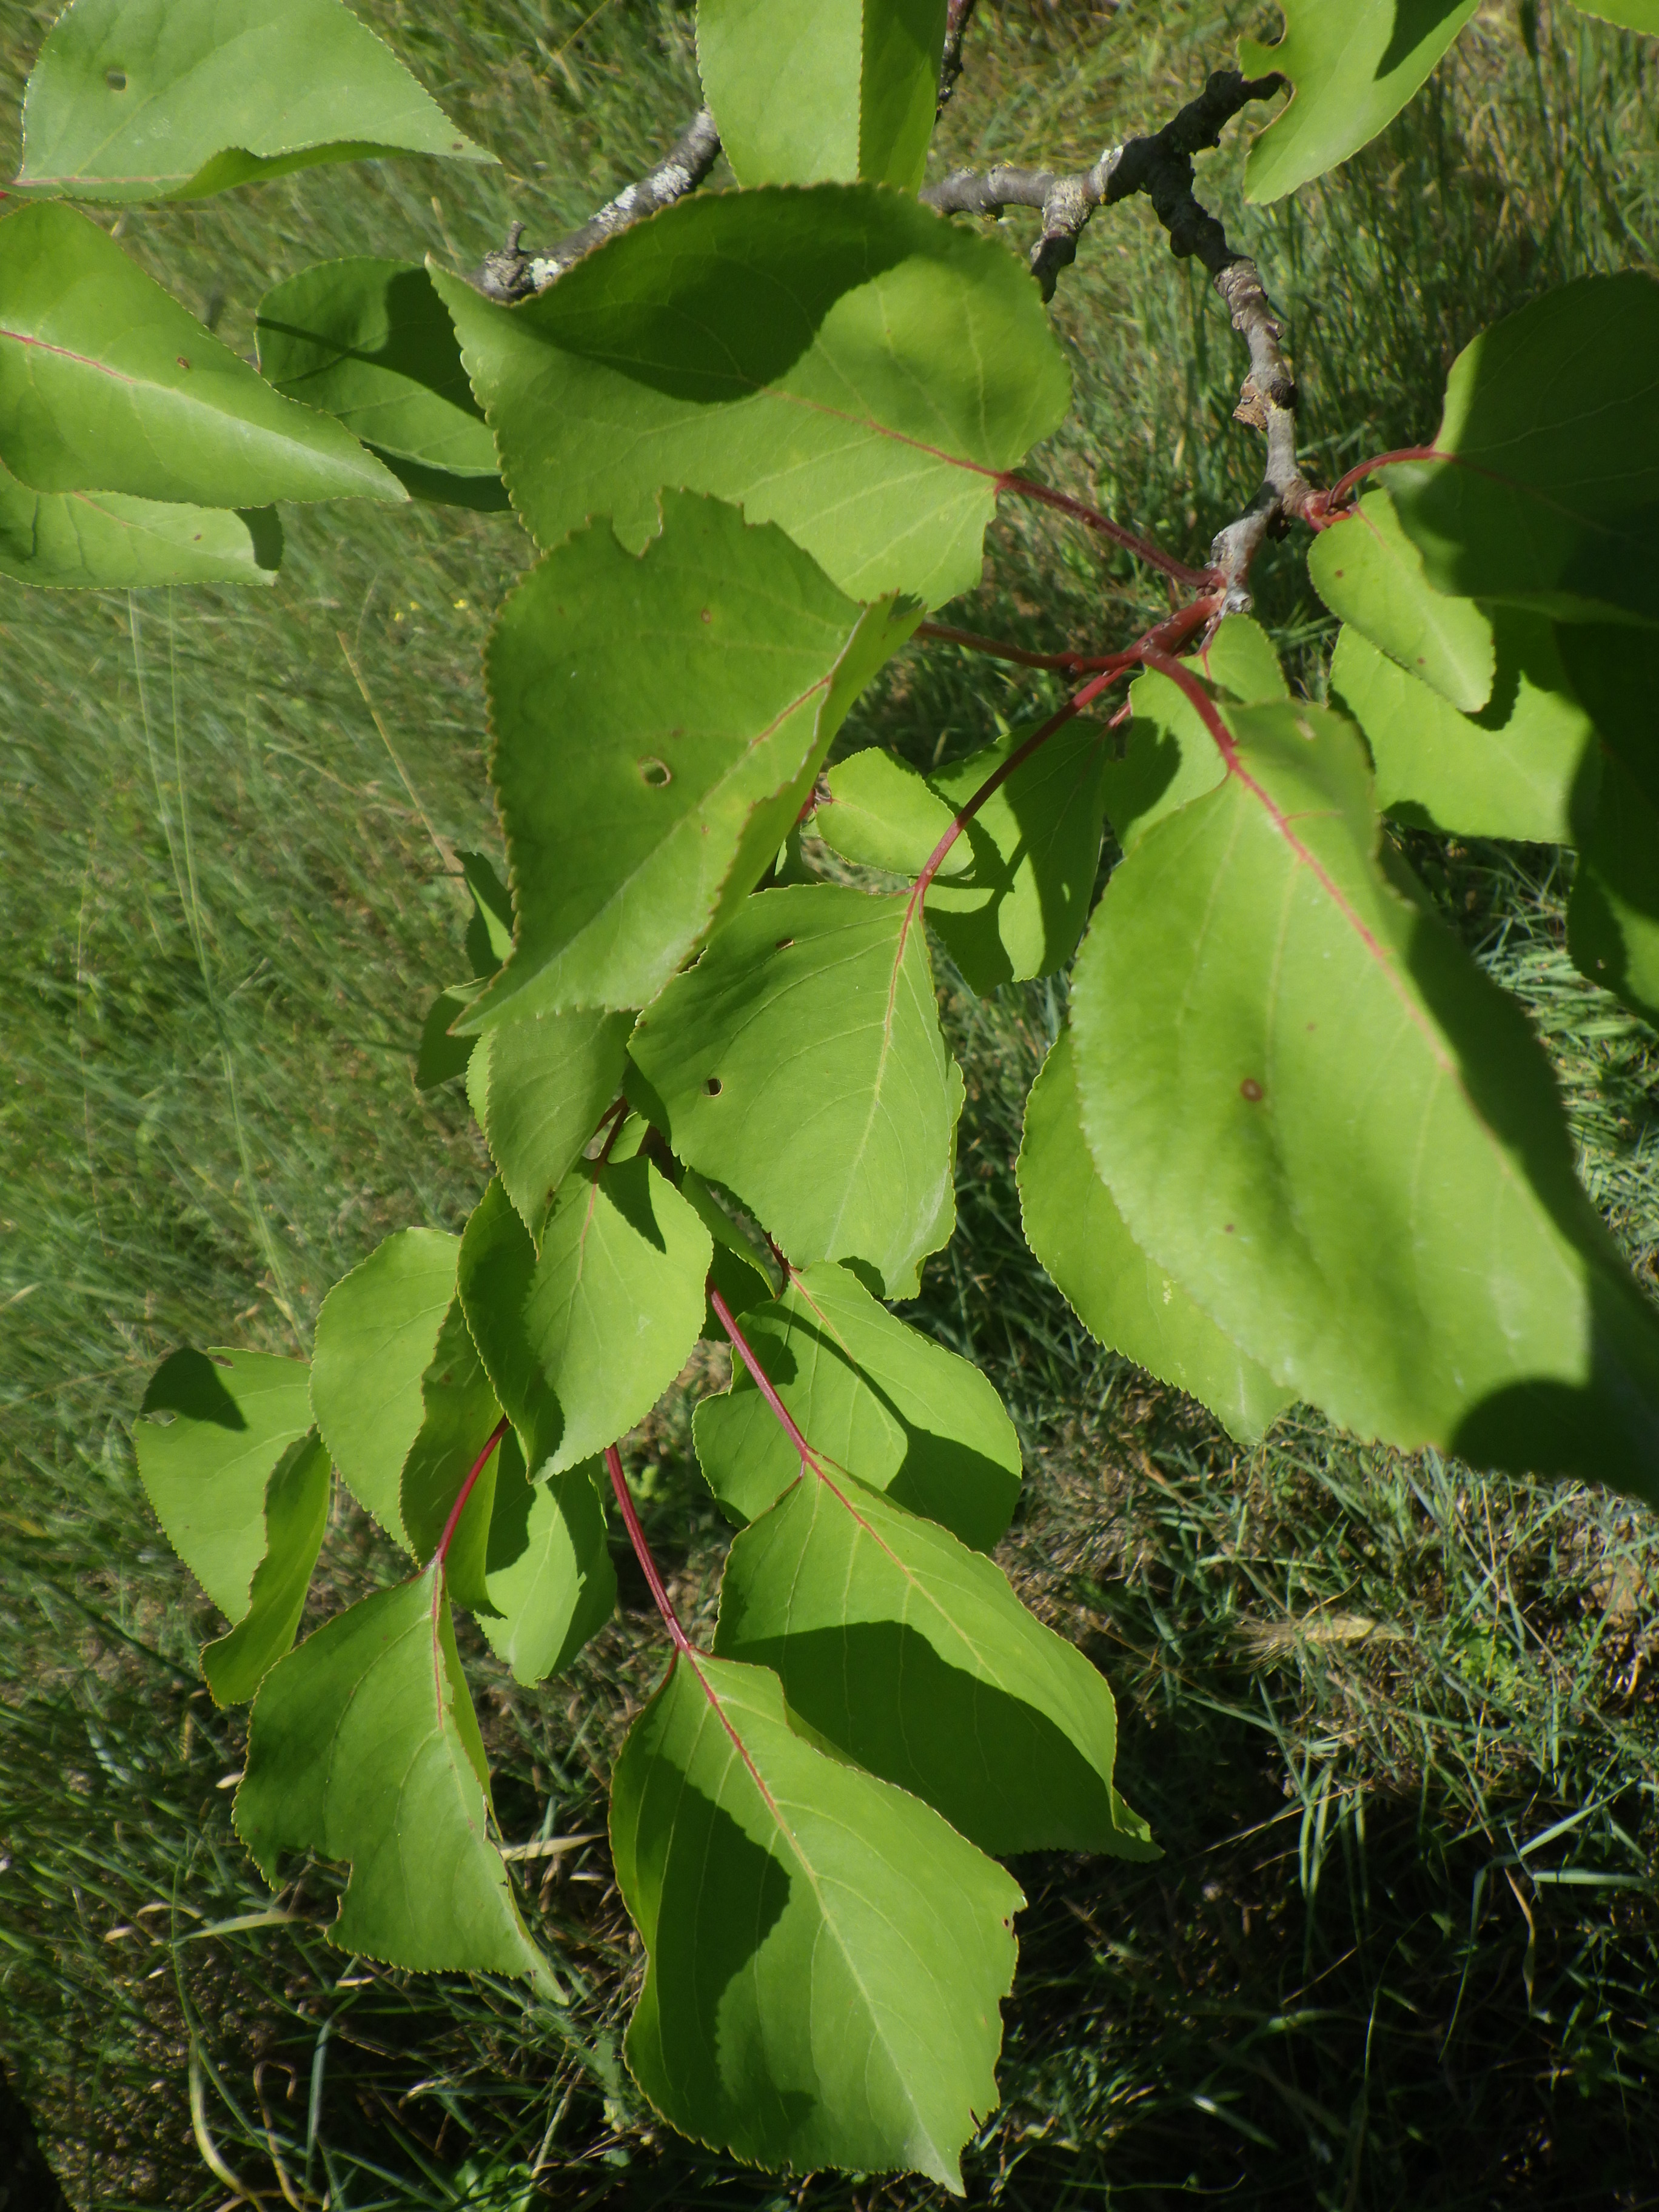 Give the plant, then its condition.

apricot, phytophagous, shot hole disease
